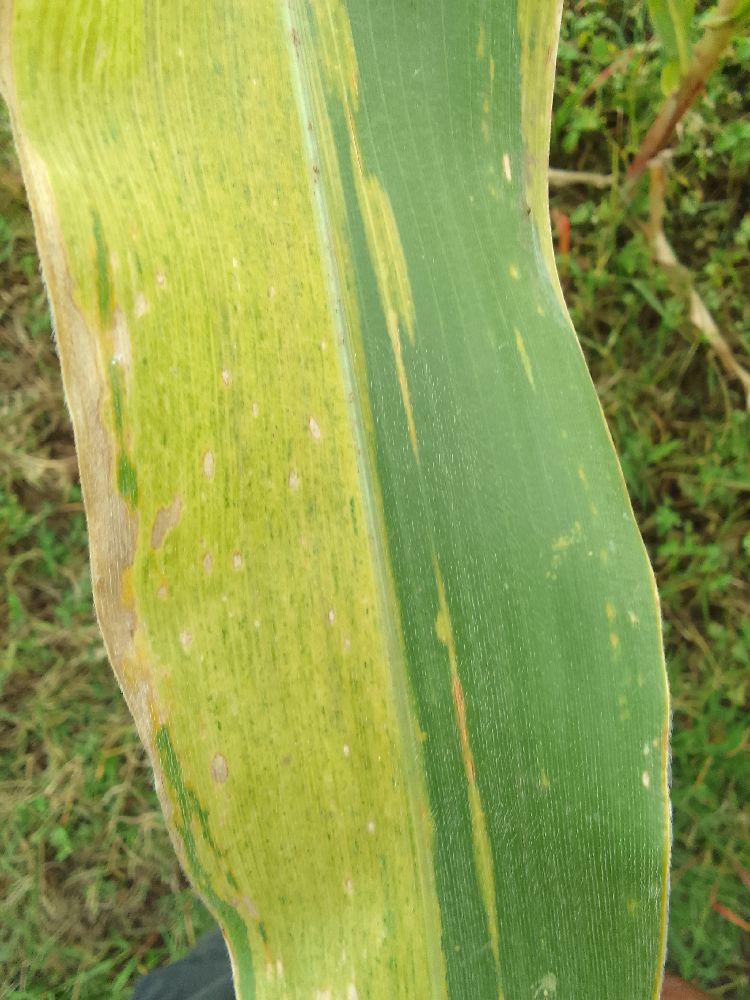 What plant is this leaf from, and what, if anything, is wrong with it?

maize, maize lethal necrosis
